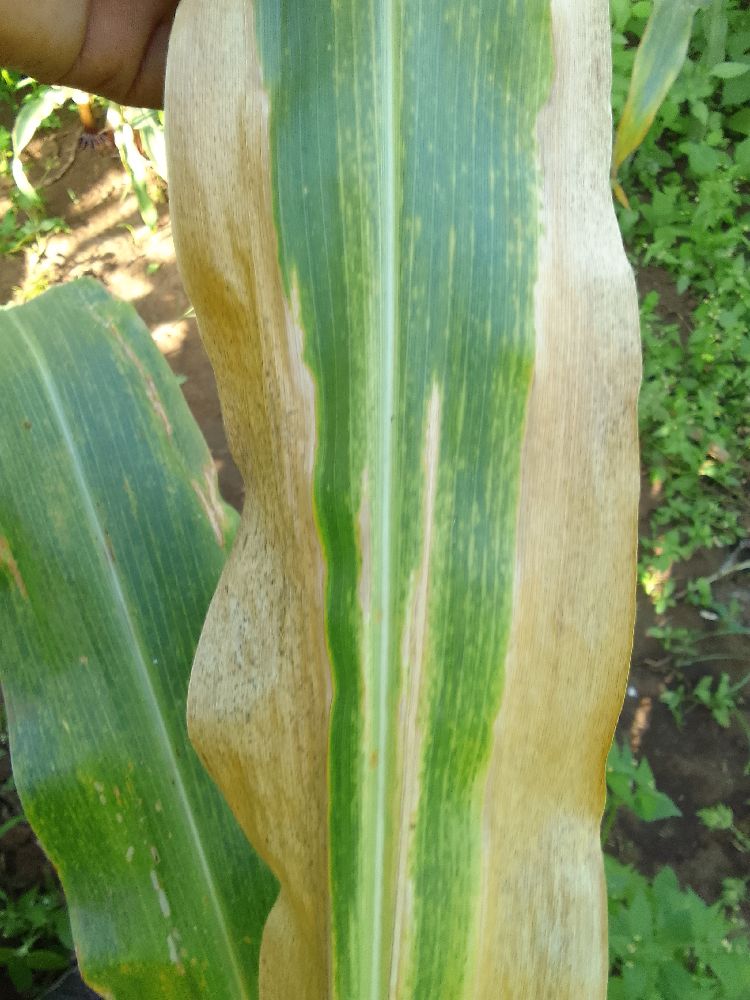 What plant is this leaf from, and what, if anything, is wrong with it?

maize, maize lethal necrosis
